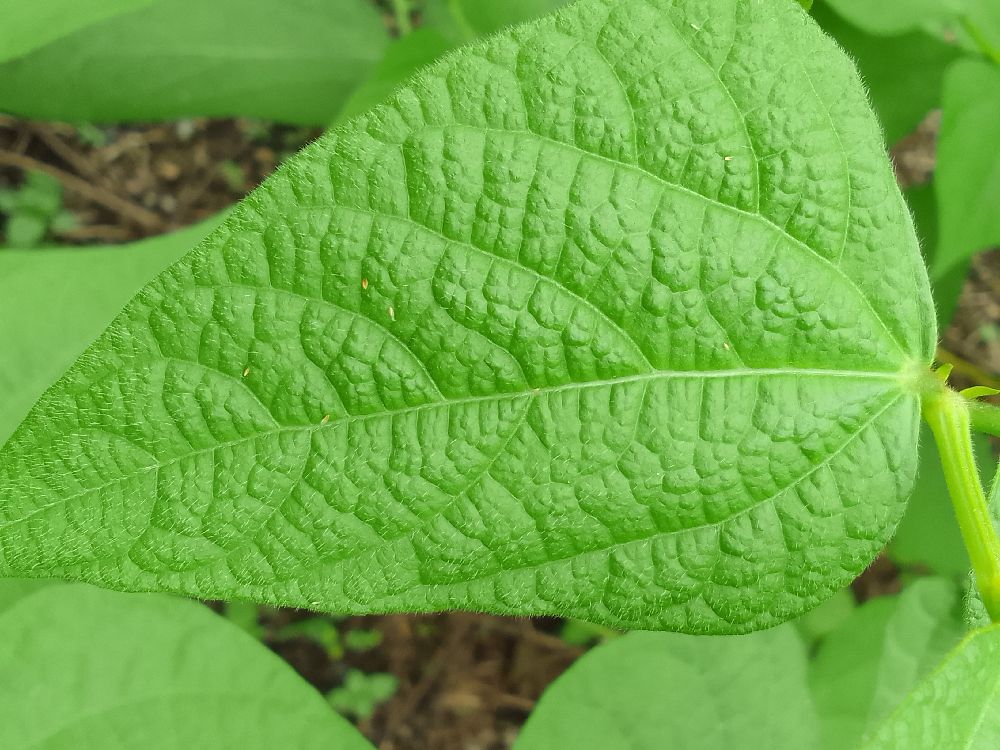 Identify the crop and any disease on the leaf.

common bean, healthy
